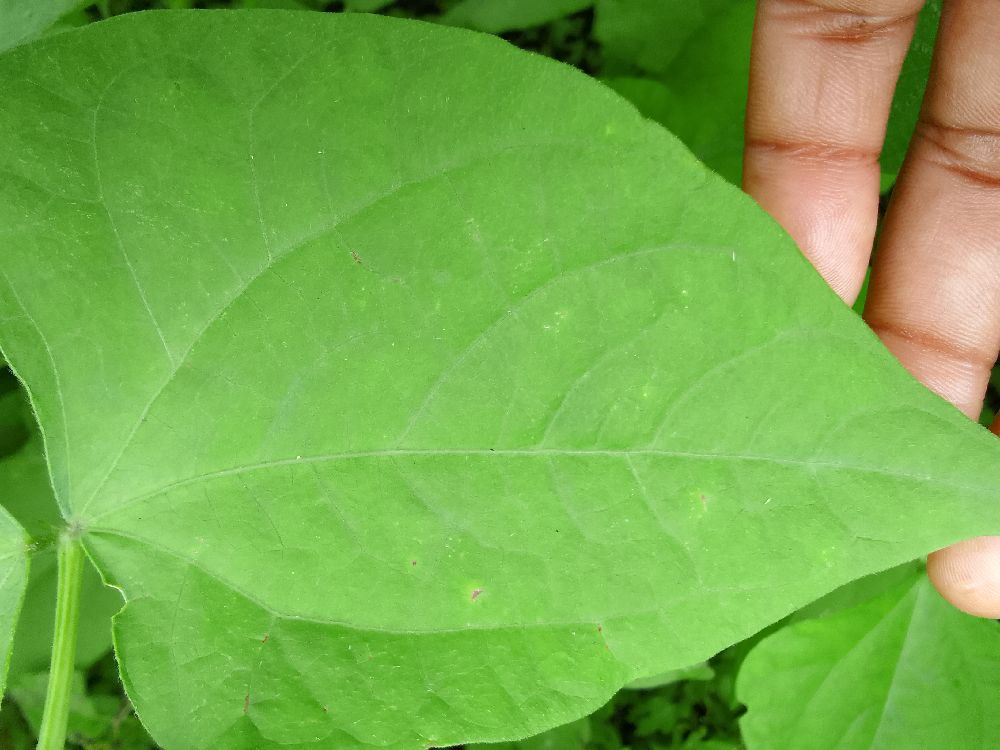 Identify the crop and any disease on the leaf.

common bean, healthy
